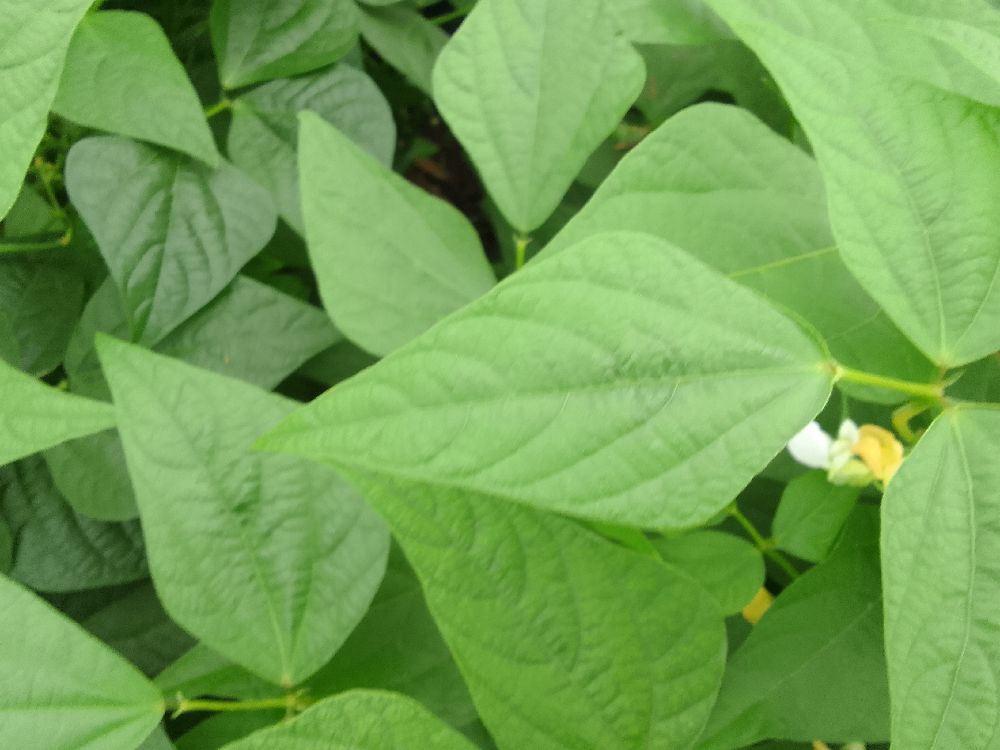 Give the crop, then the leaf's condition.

common bean, healthy
